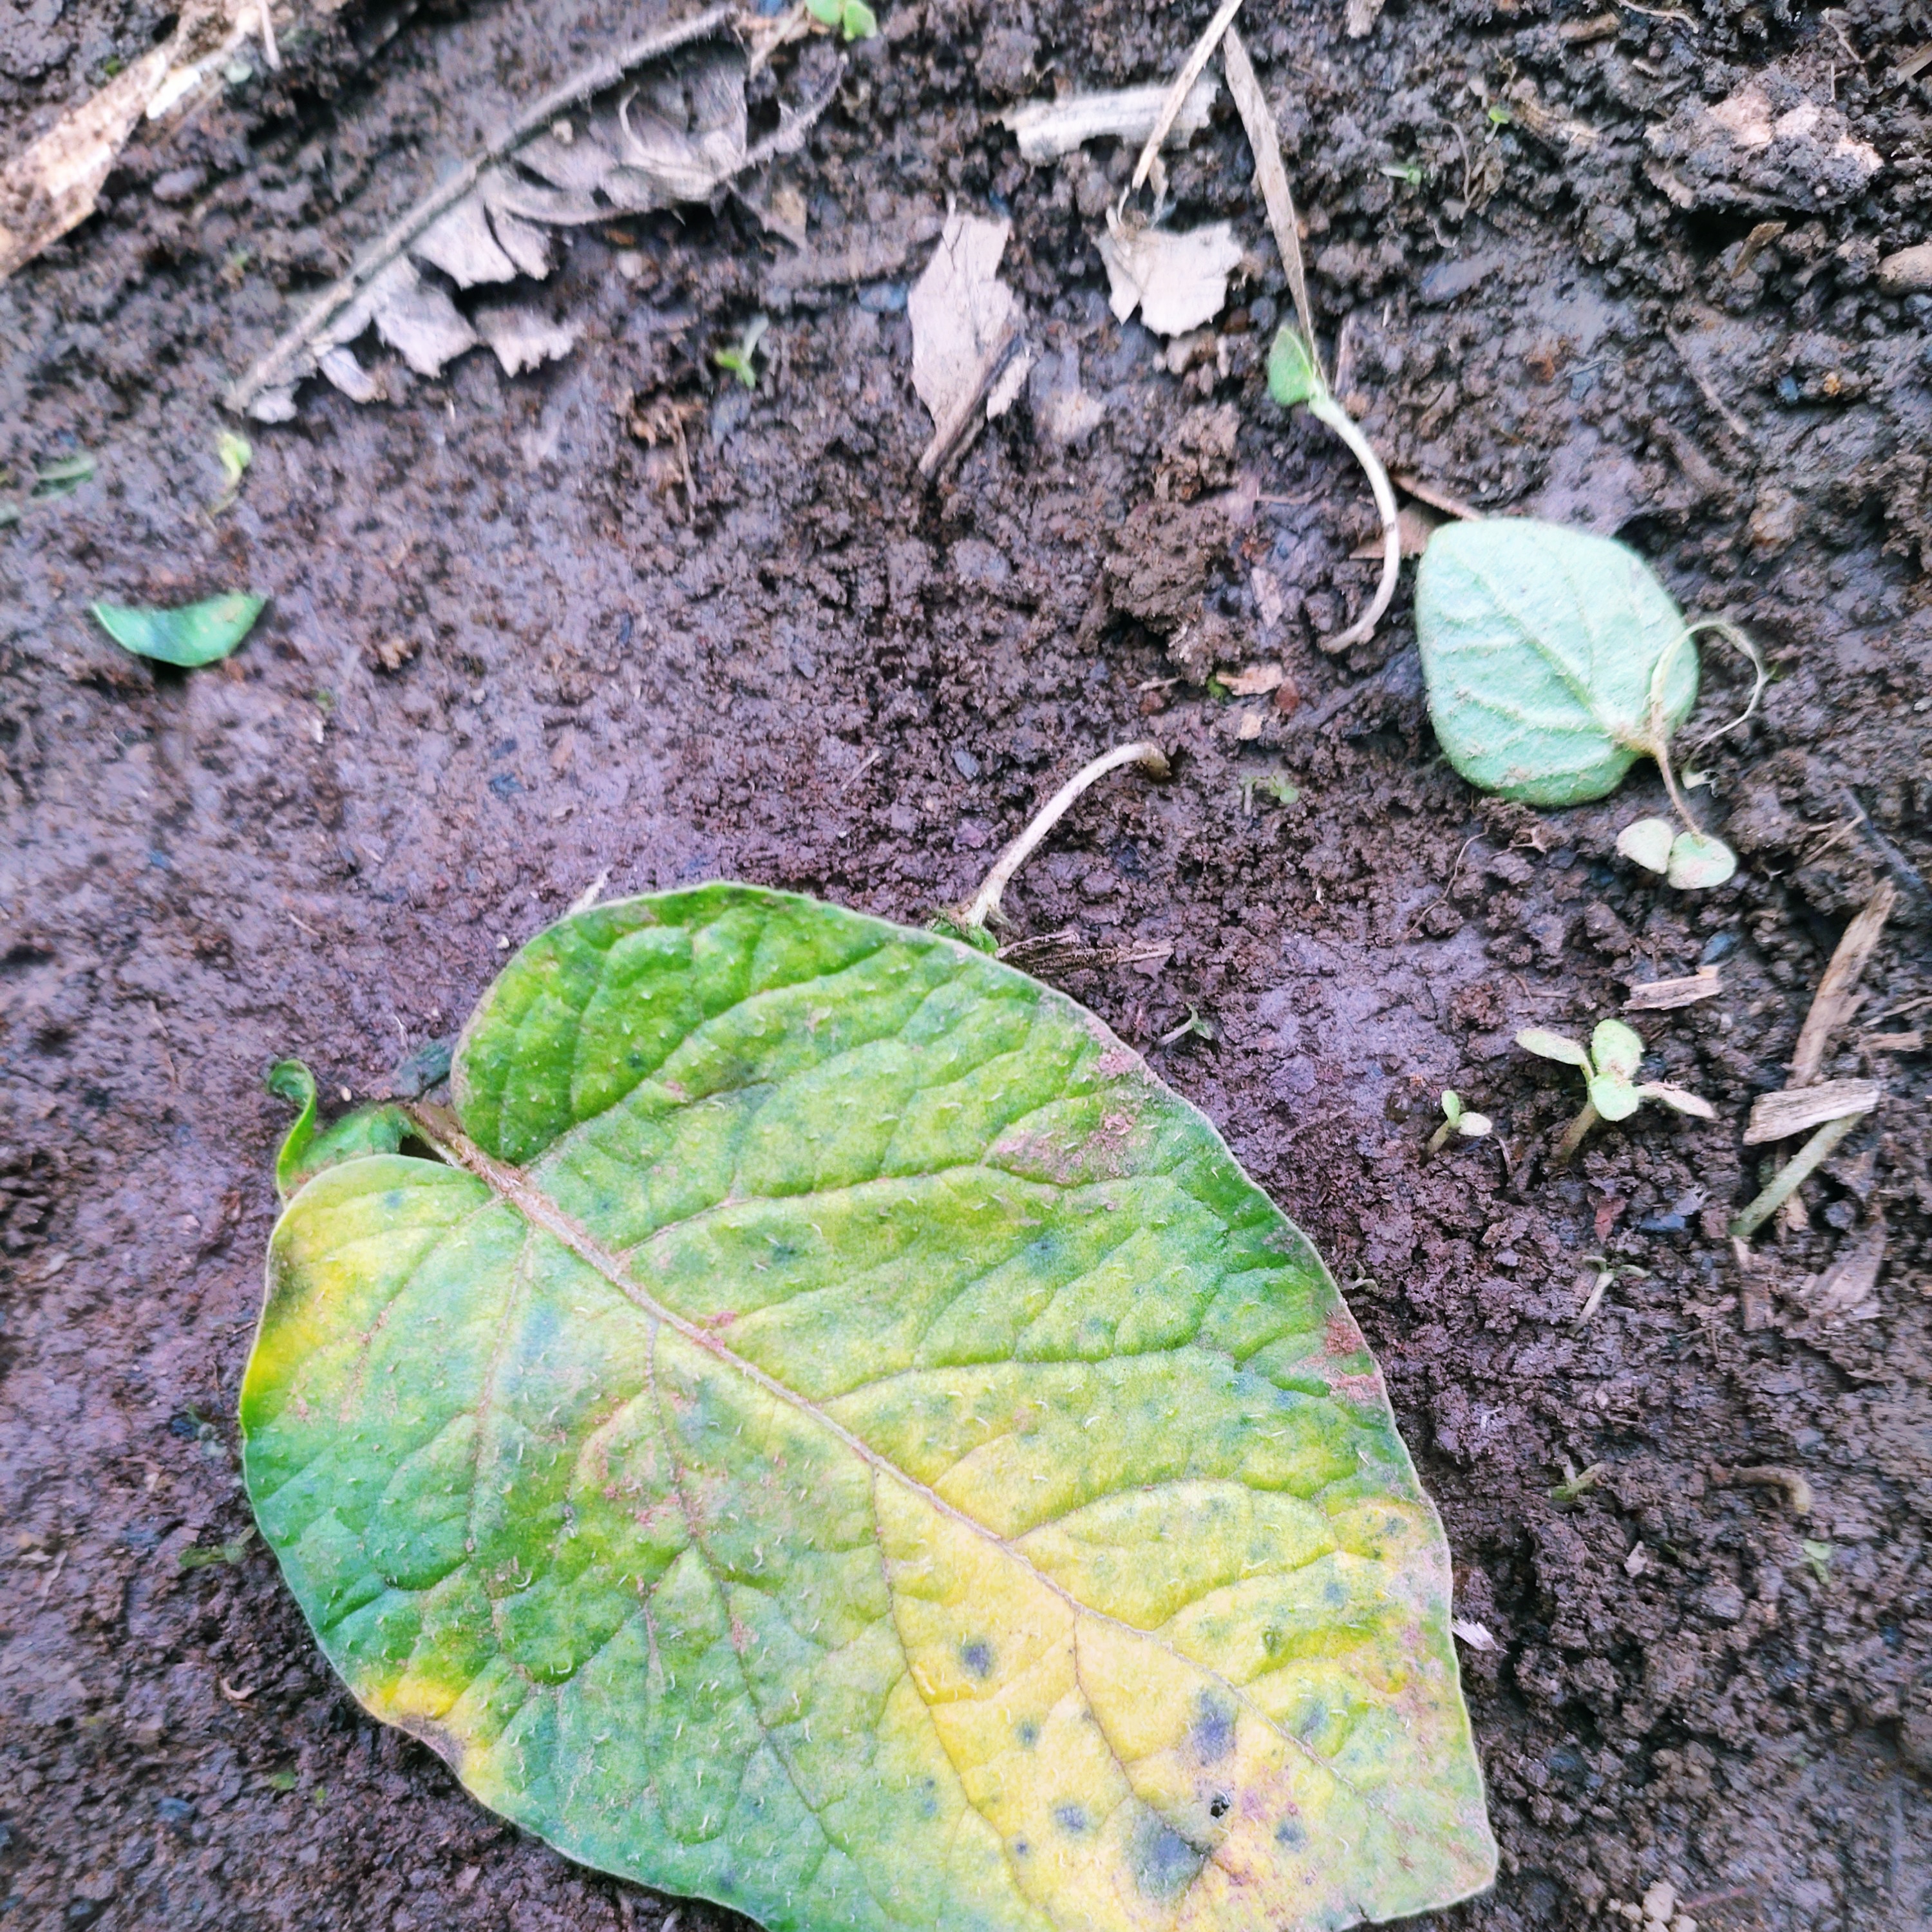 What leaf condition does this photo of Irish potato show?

late blight
